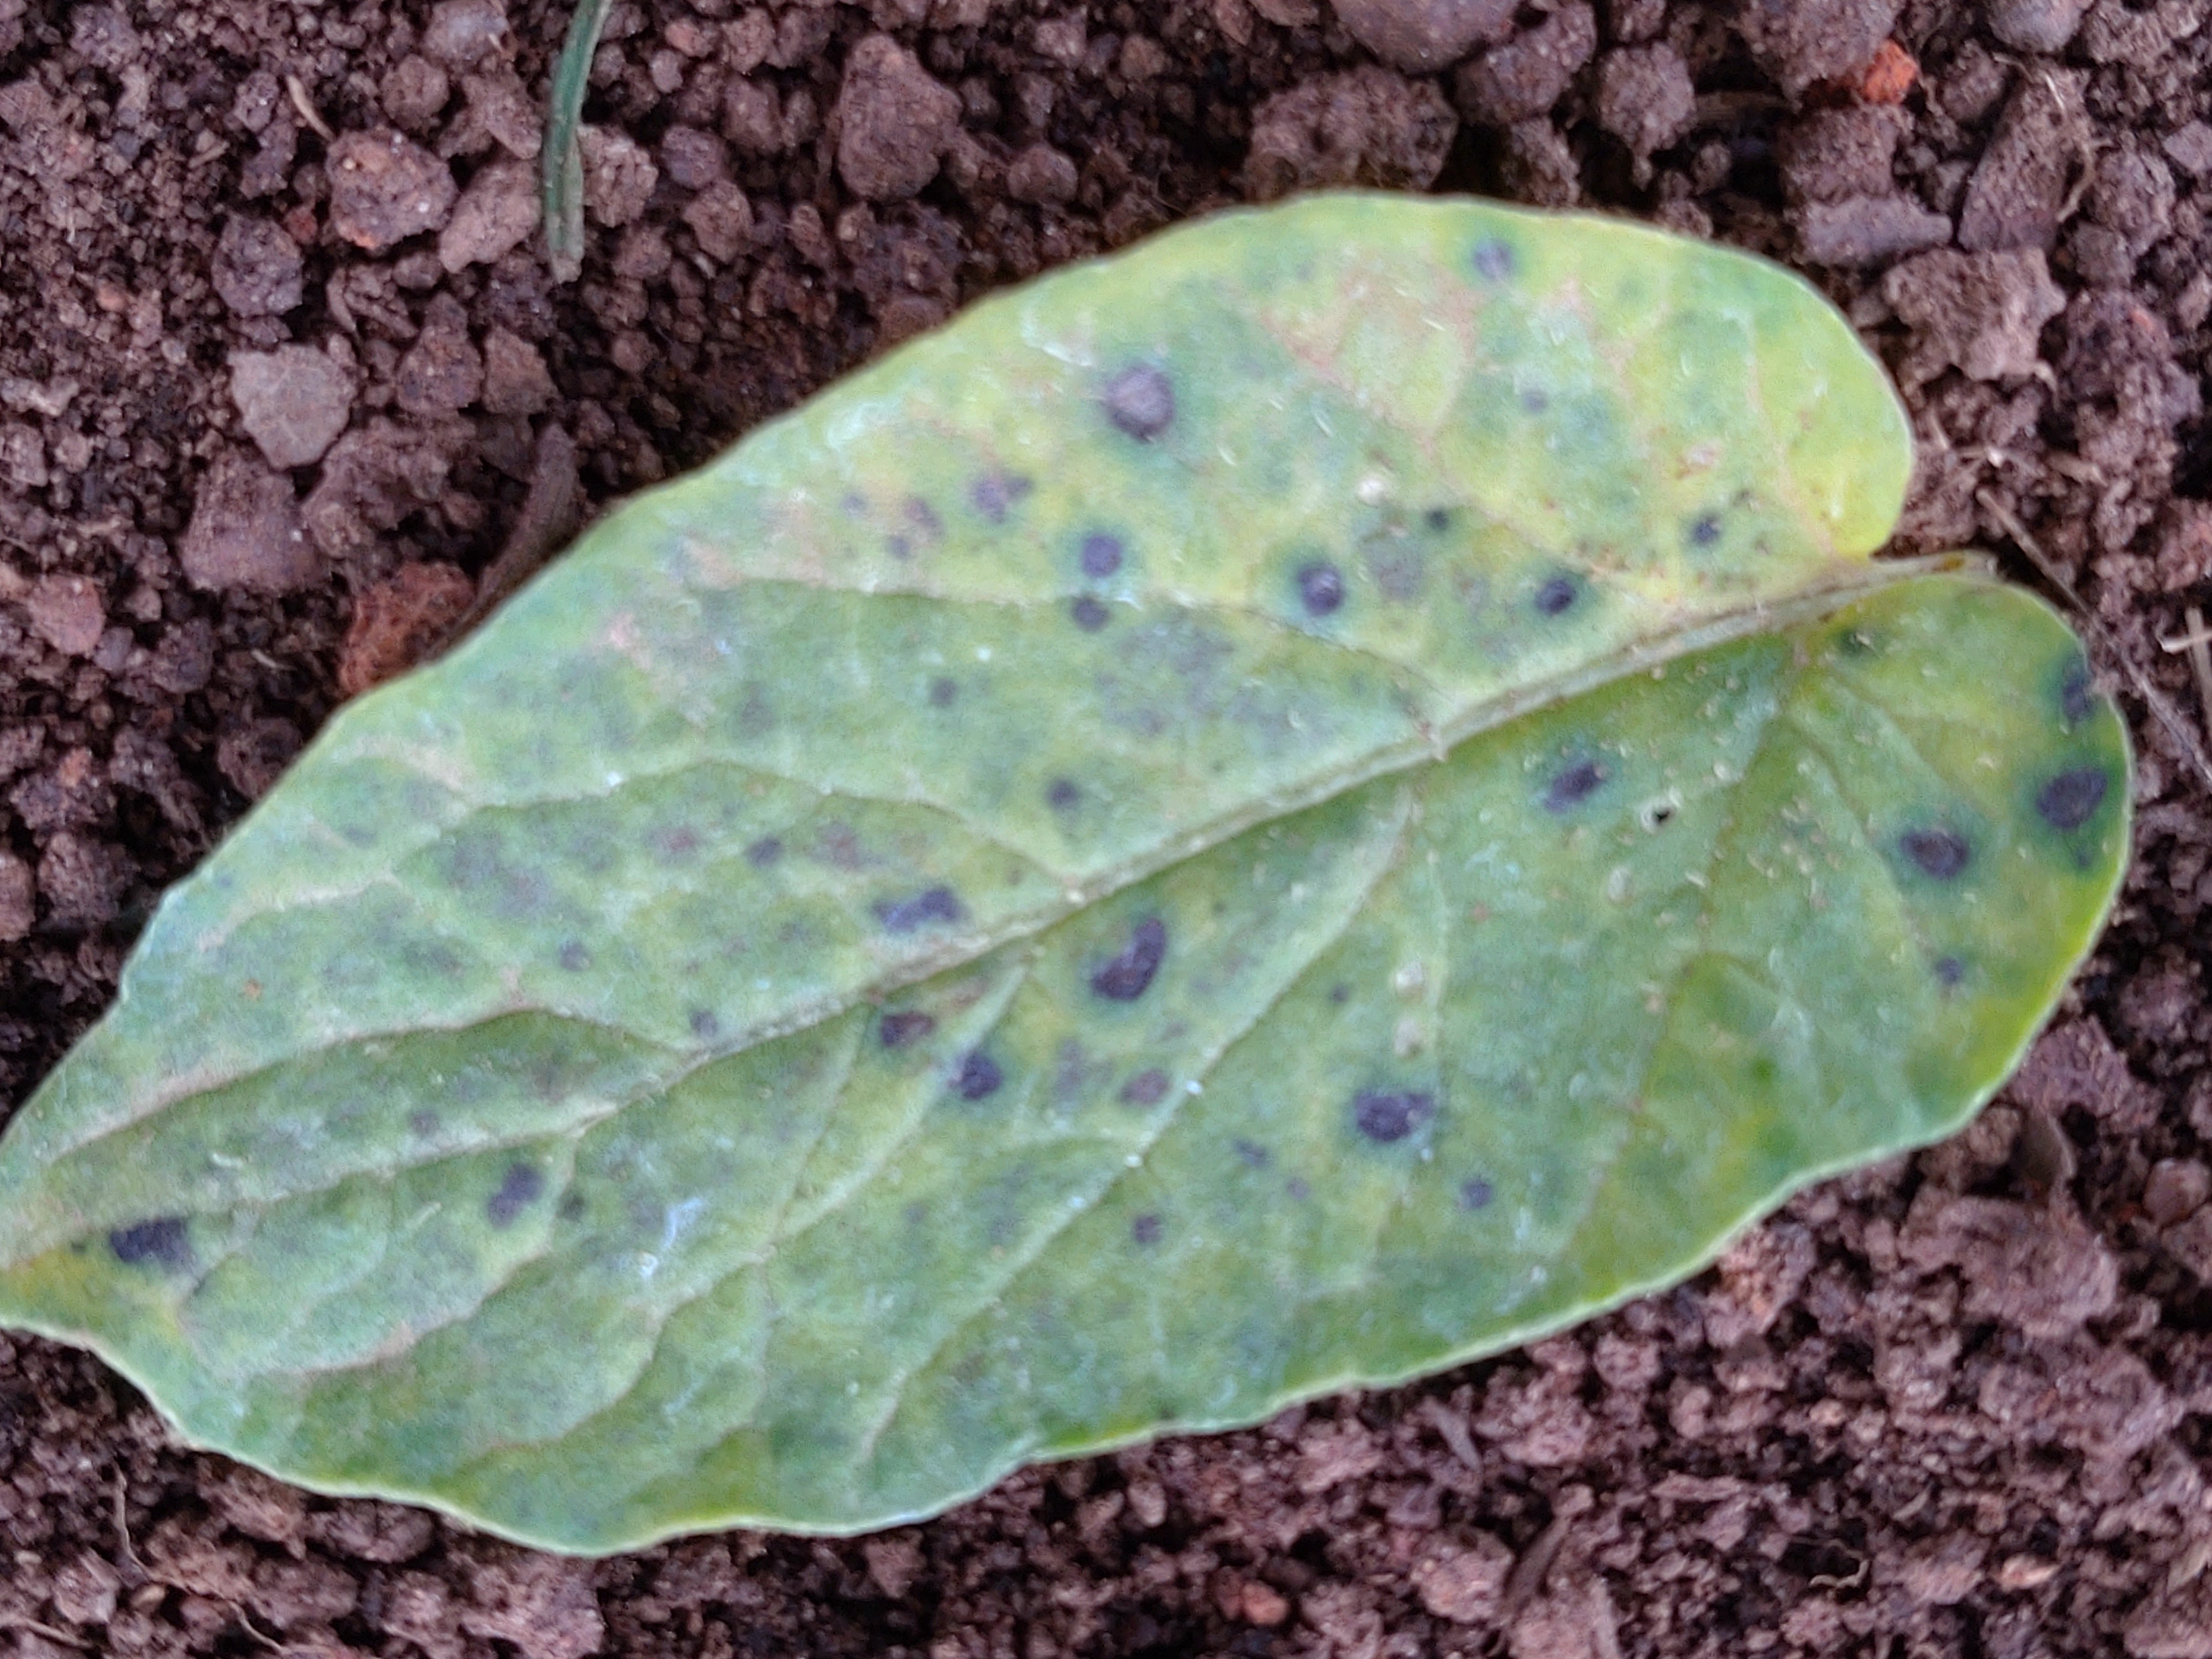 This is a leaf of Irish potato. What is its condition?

late blight
